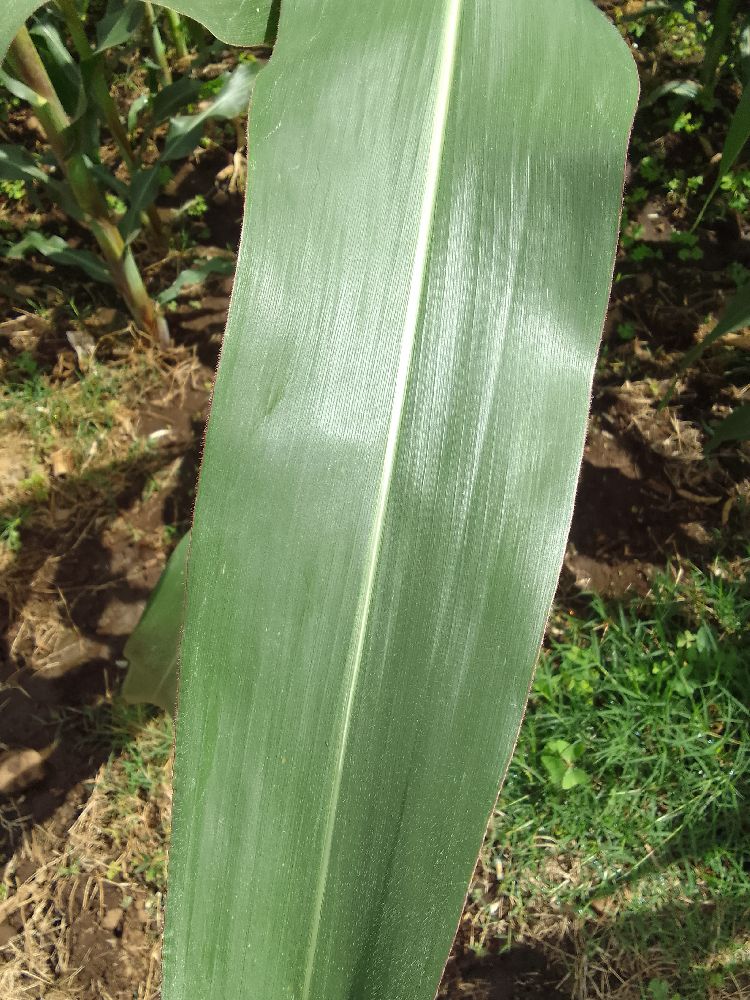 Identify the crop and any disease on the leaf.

maize, healthy
